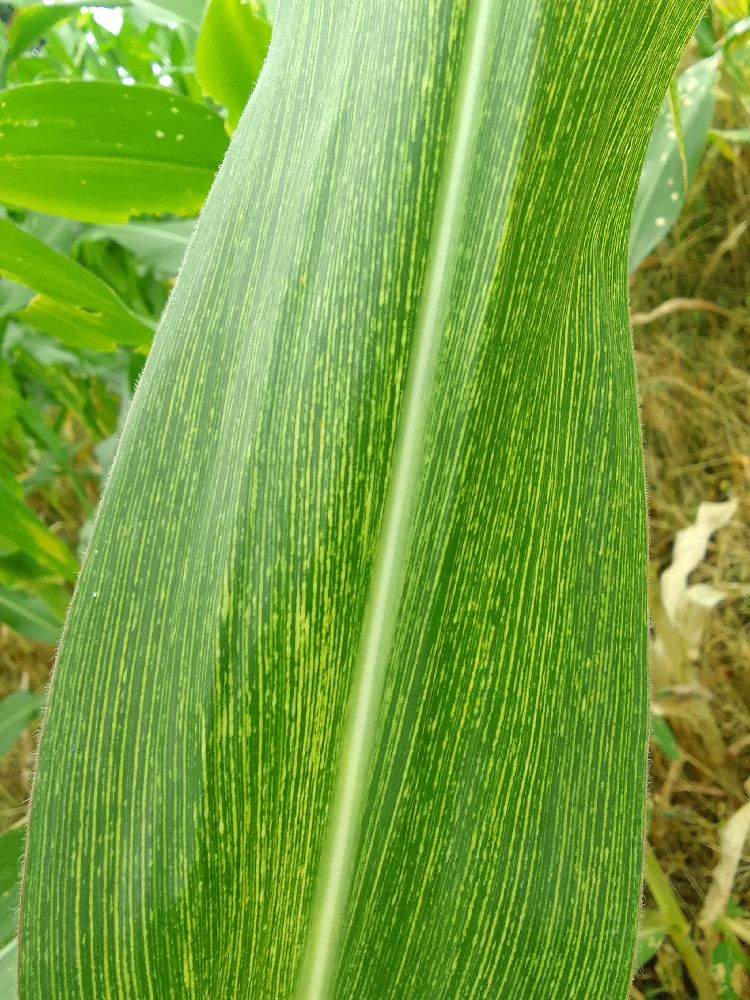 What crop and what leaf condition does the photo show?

maize, maize streak virus
